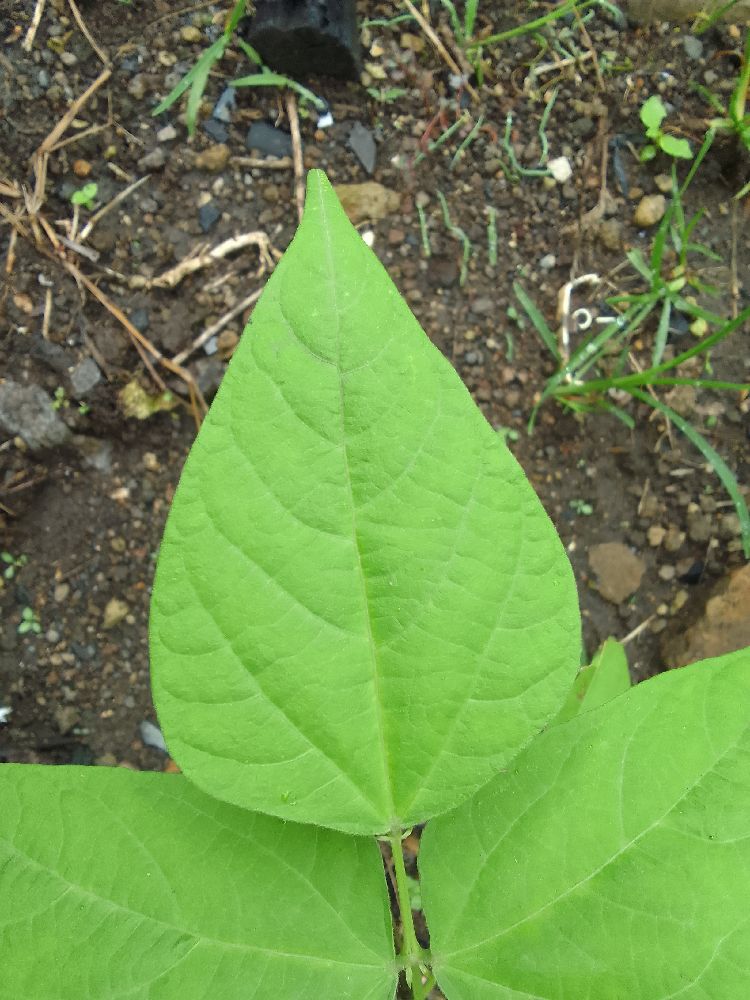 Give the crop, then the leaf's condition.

common bean, healthy
